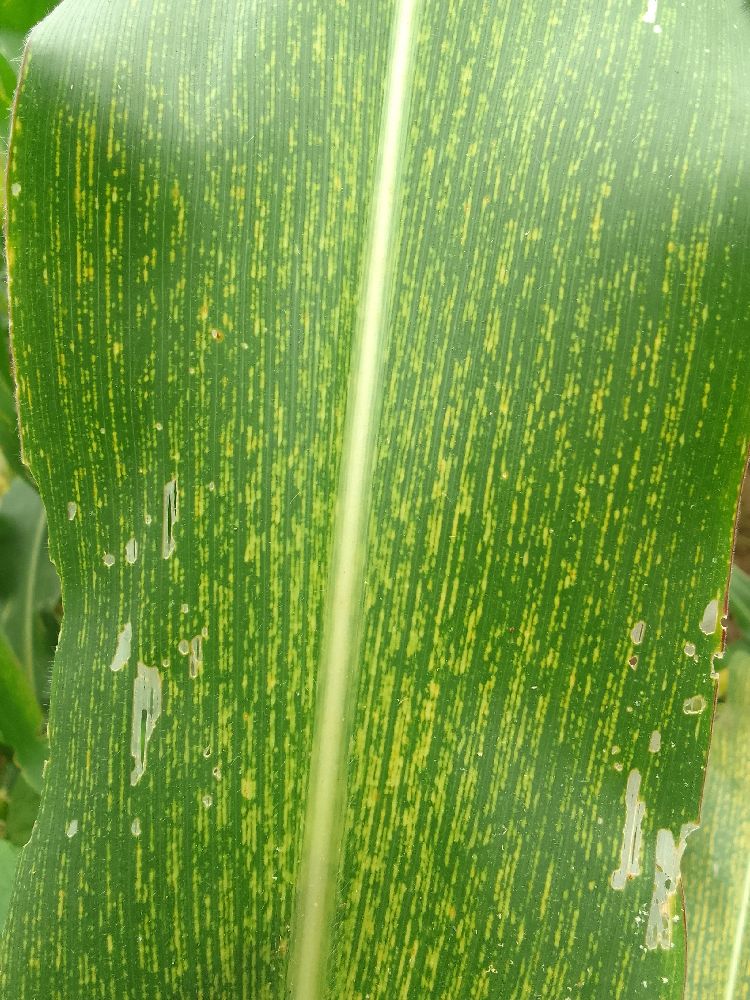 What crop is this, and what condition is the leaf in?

maize, maize streak virus
